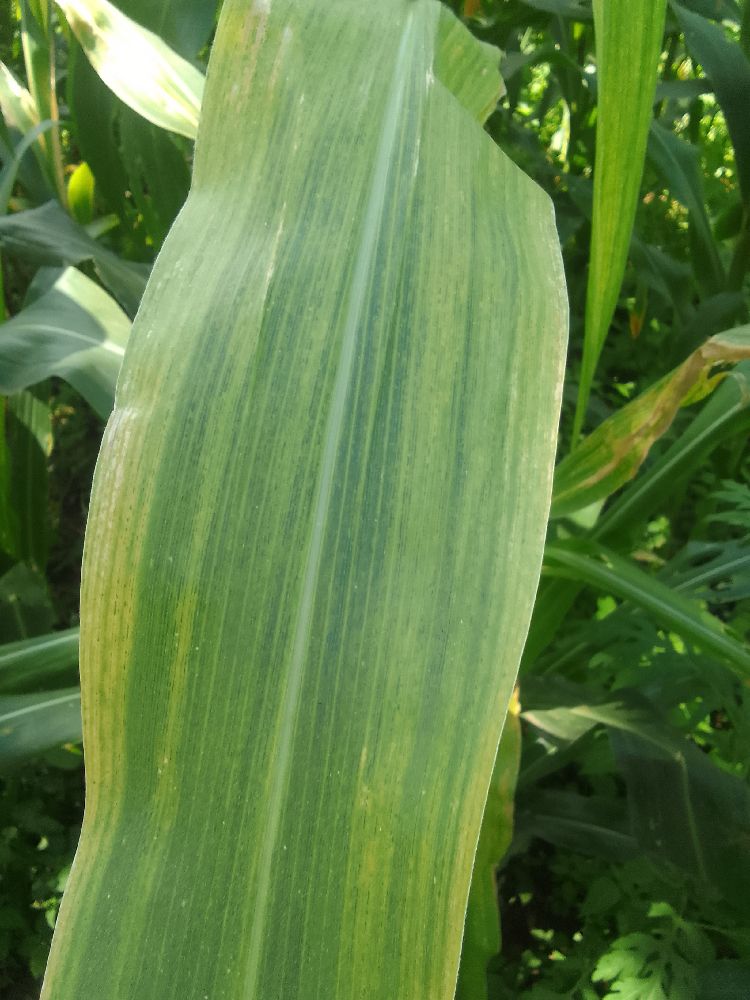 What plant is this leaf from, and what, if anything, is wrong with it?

maize, maize lethal necrosis
